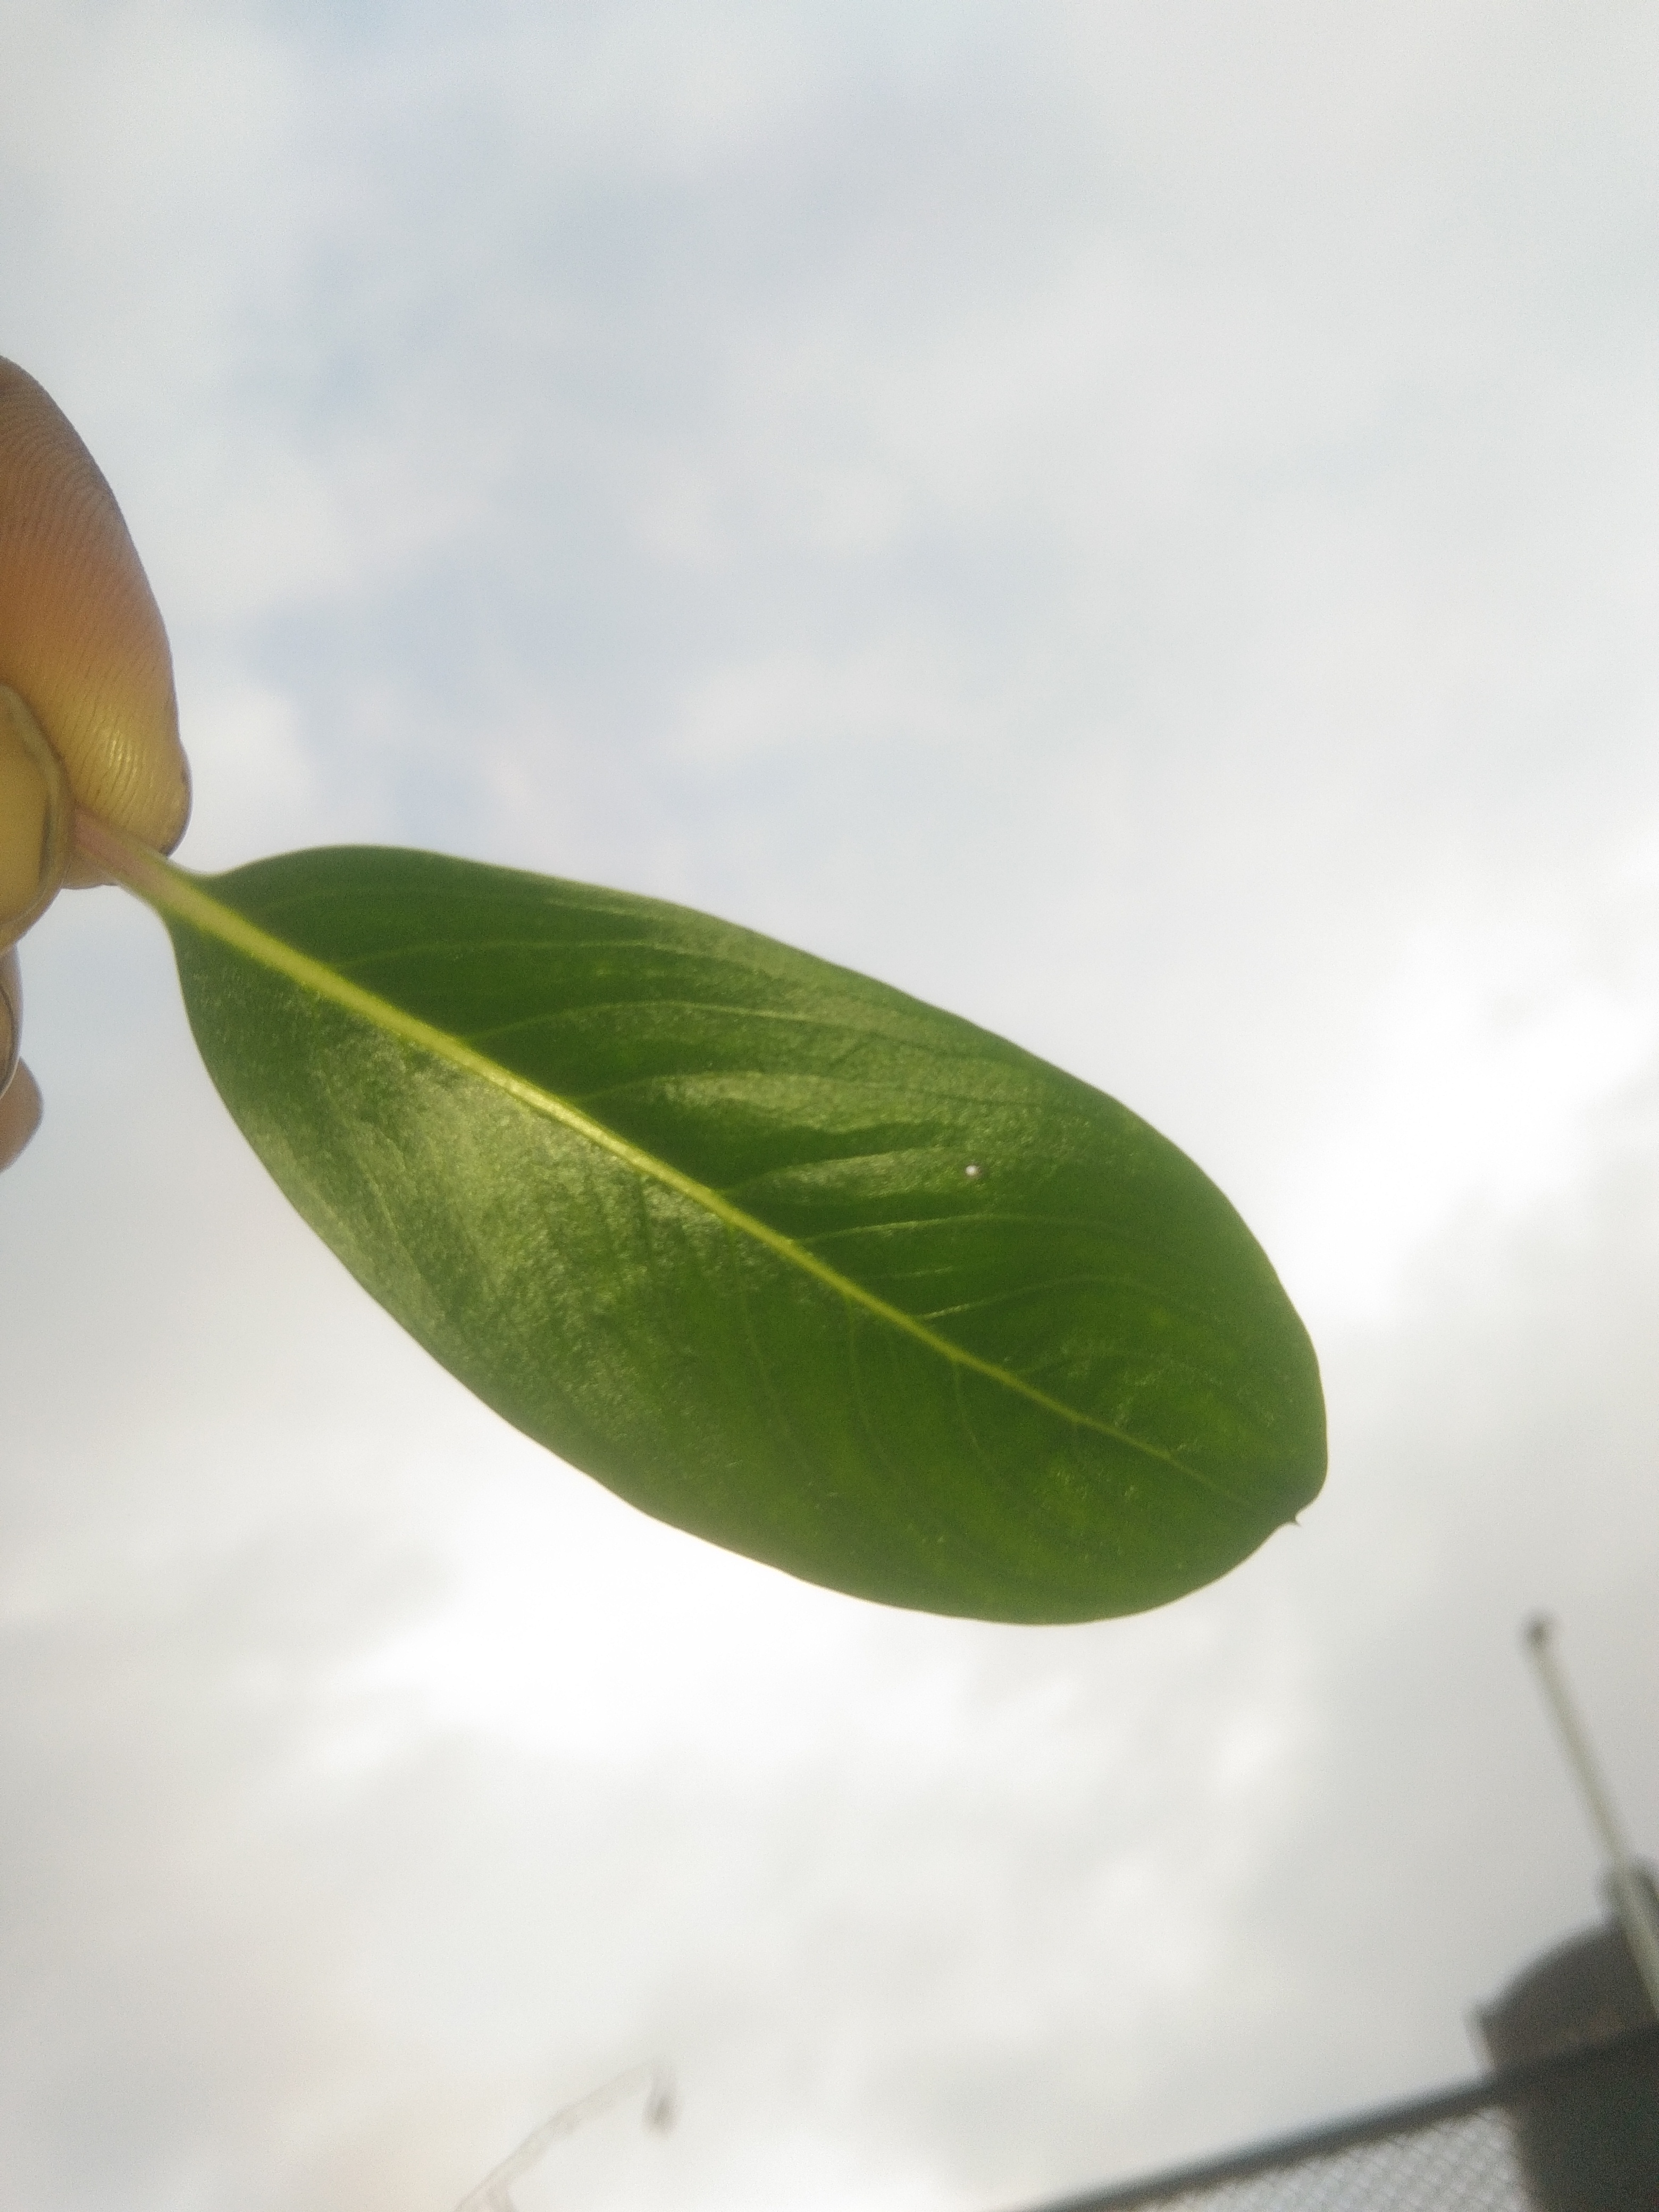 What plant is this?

rose periwinkle
